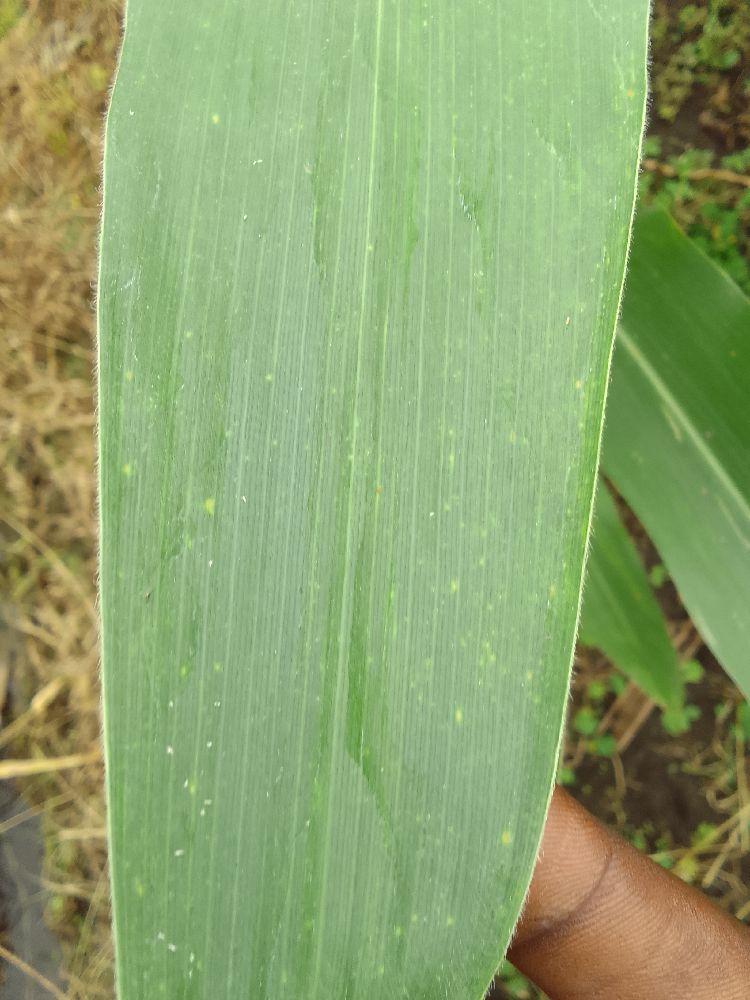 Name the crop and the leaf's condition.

maize, healthy
